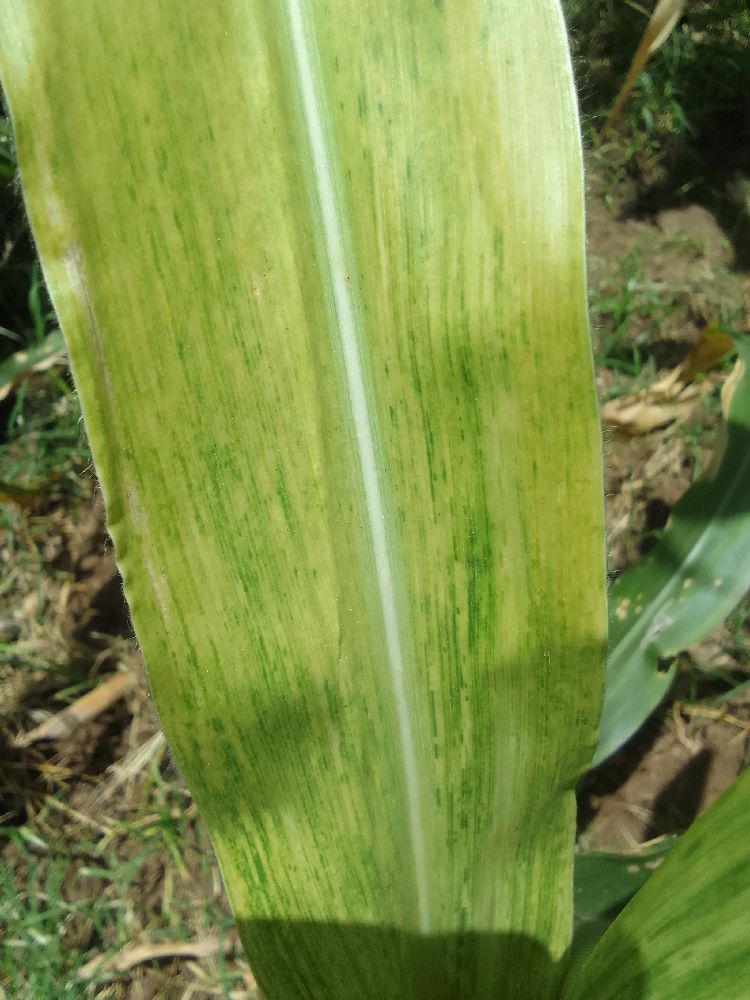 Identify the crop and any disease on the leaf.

maize, maize lethal necrosis
